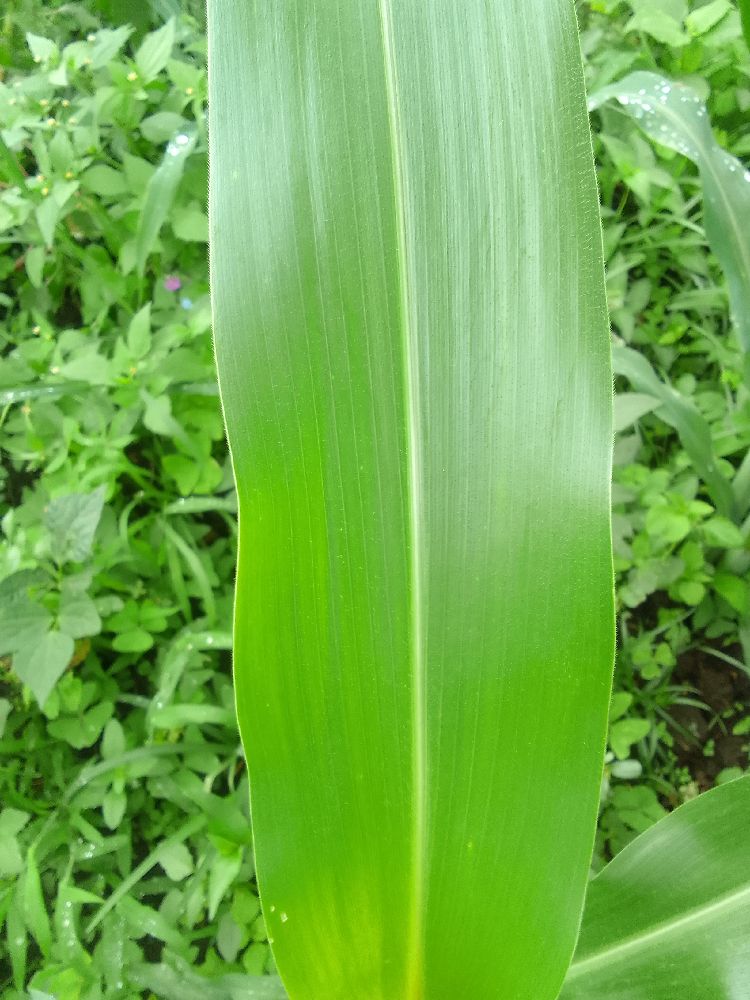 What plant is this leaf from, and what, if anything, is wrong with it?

maize, healthy
